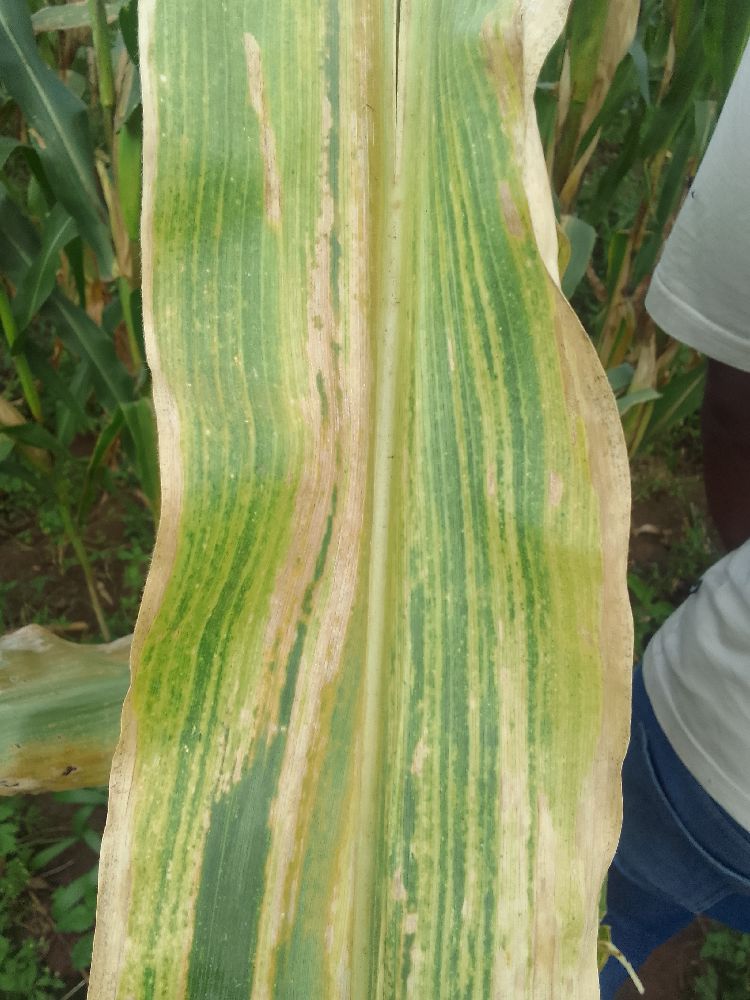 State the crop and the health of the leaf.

maize, maize lethal necrosis
